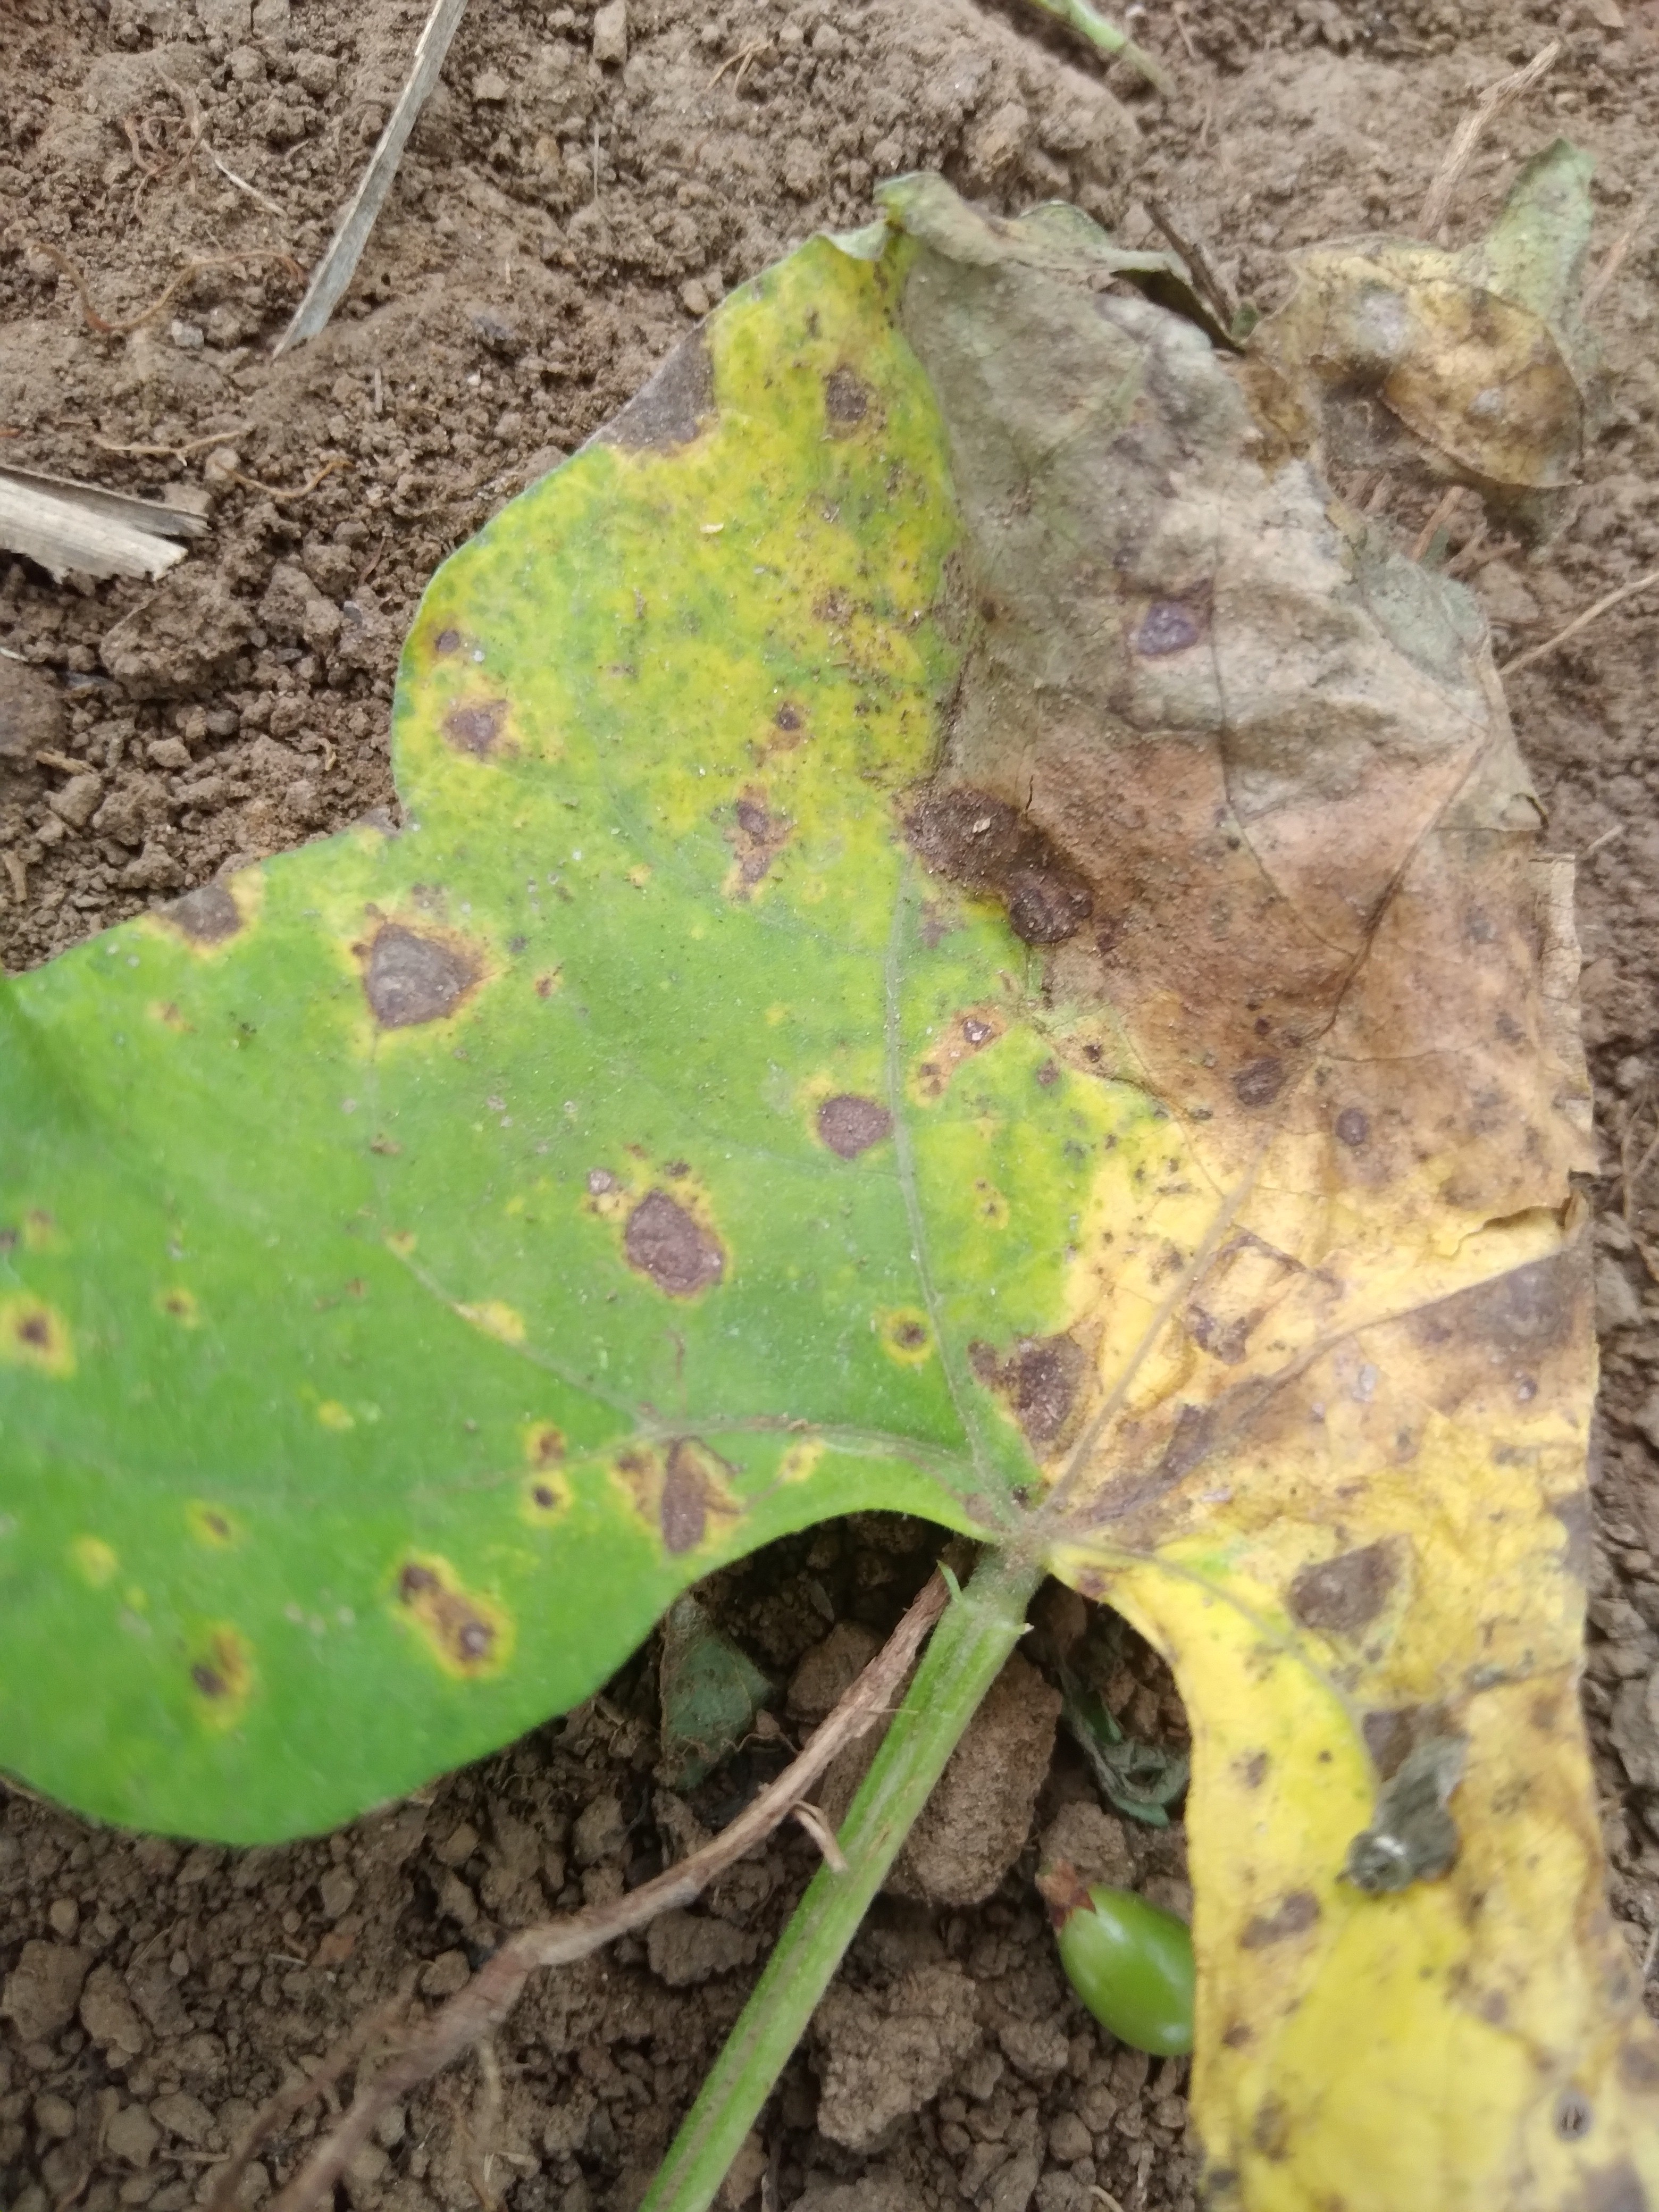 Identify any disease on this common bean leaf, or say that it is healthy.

rust
